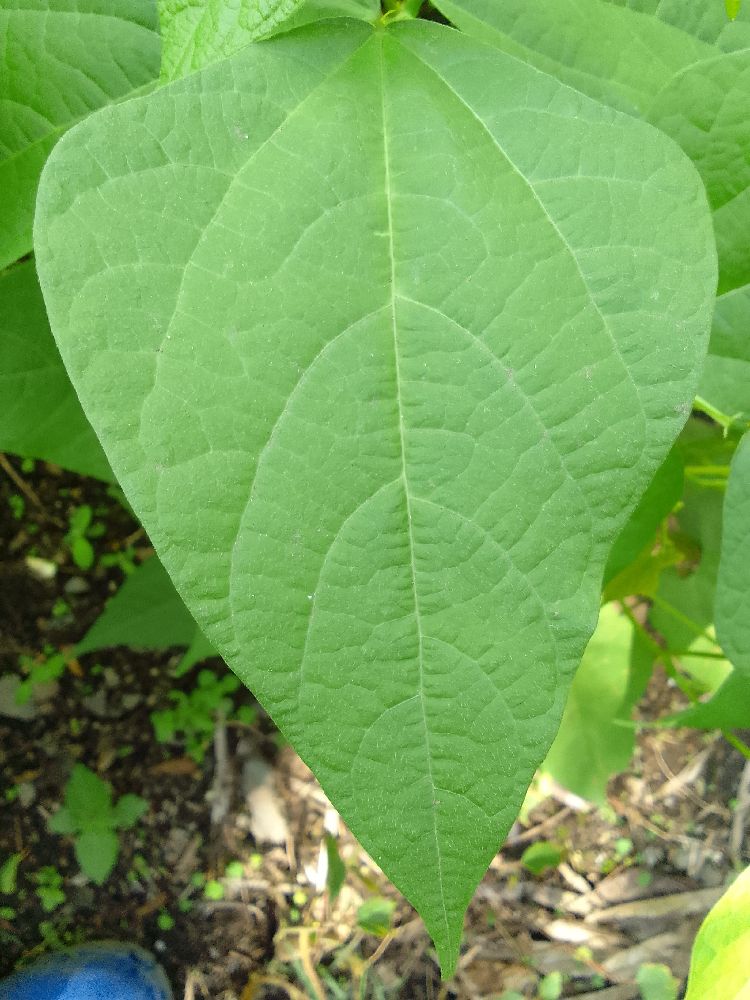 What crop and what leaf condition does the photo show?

common bean, healthy
